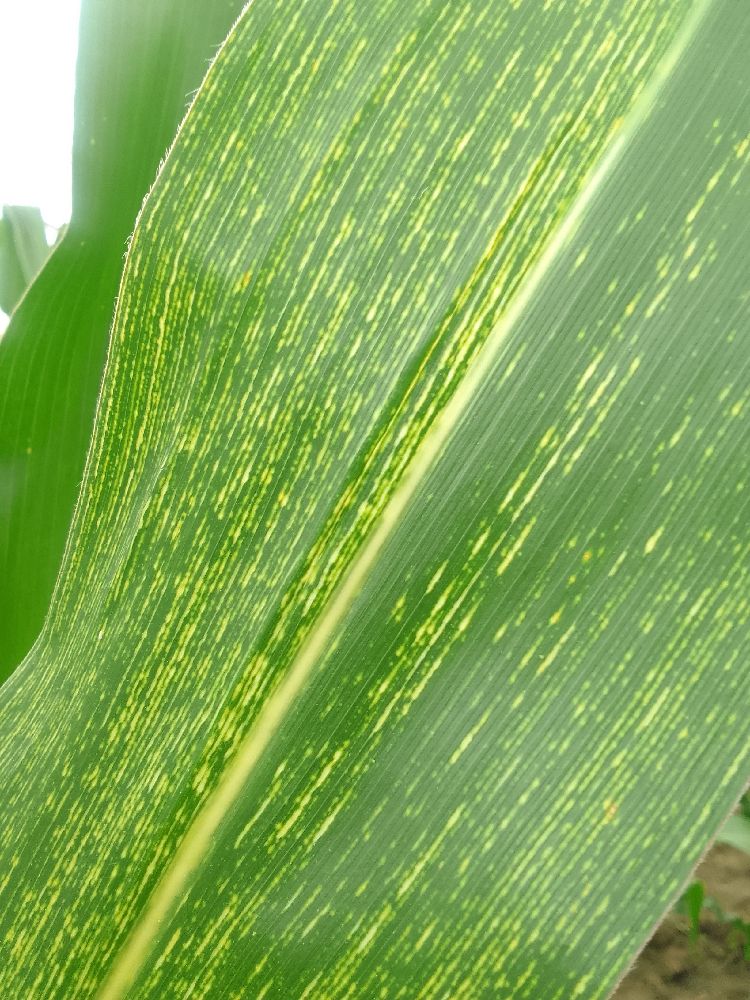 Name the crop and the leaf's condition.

maize, maize streak virus
